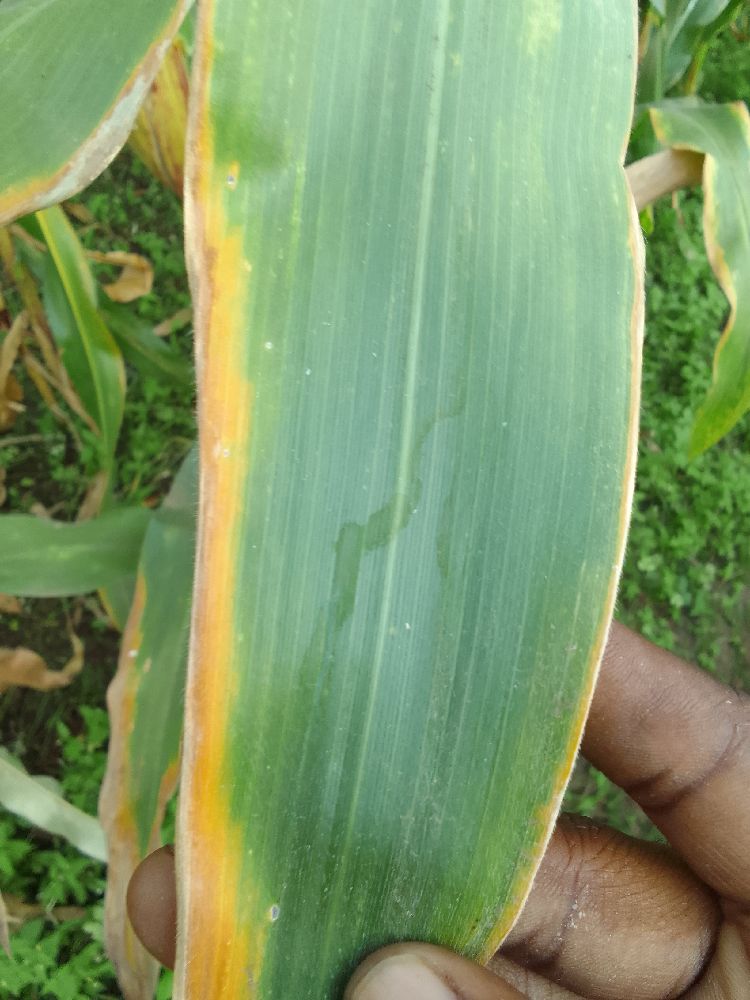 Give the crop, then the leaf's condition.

maize, maize lethal necrosis
